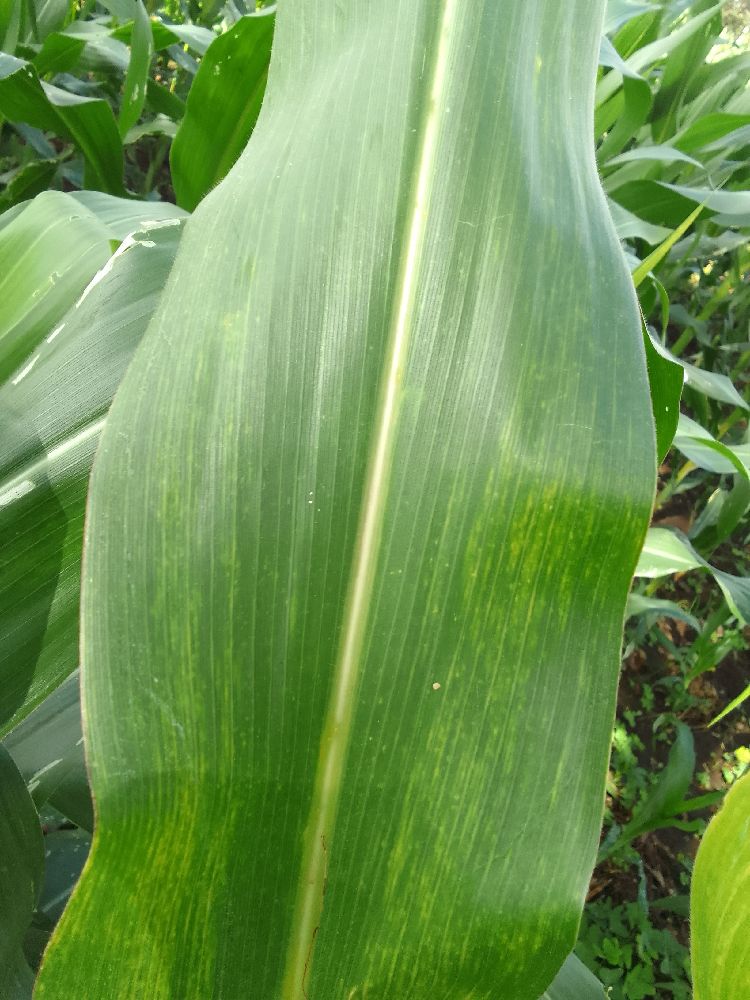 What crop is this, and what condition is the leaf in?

maize, maize lethal necrosis
